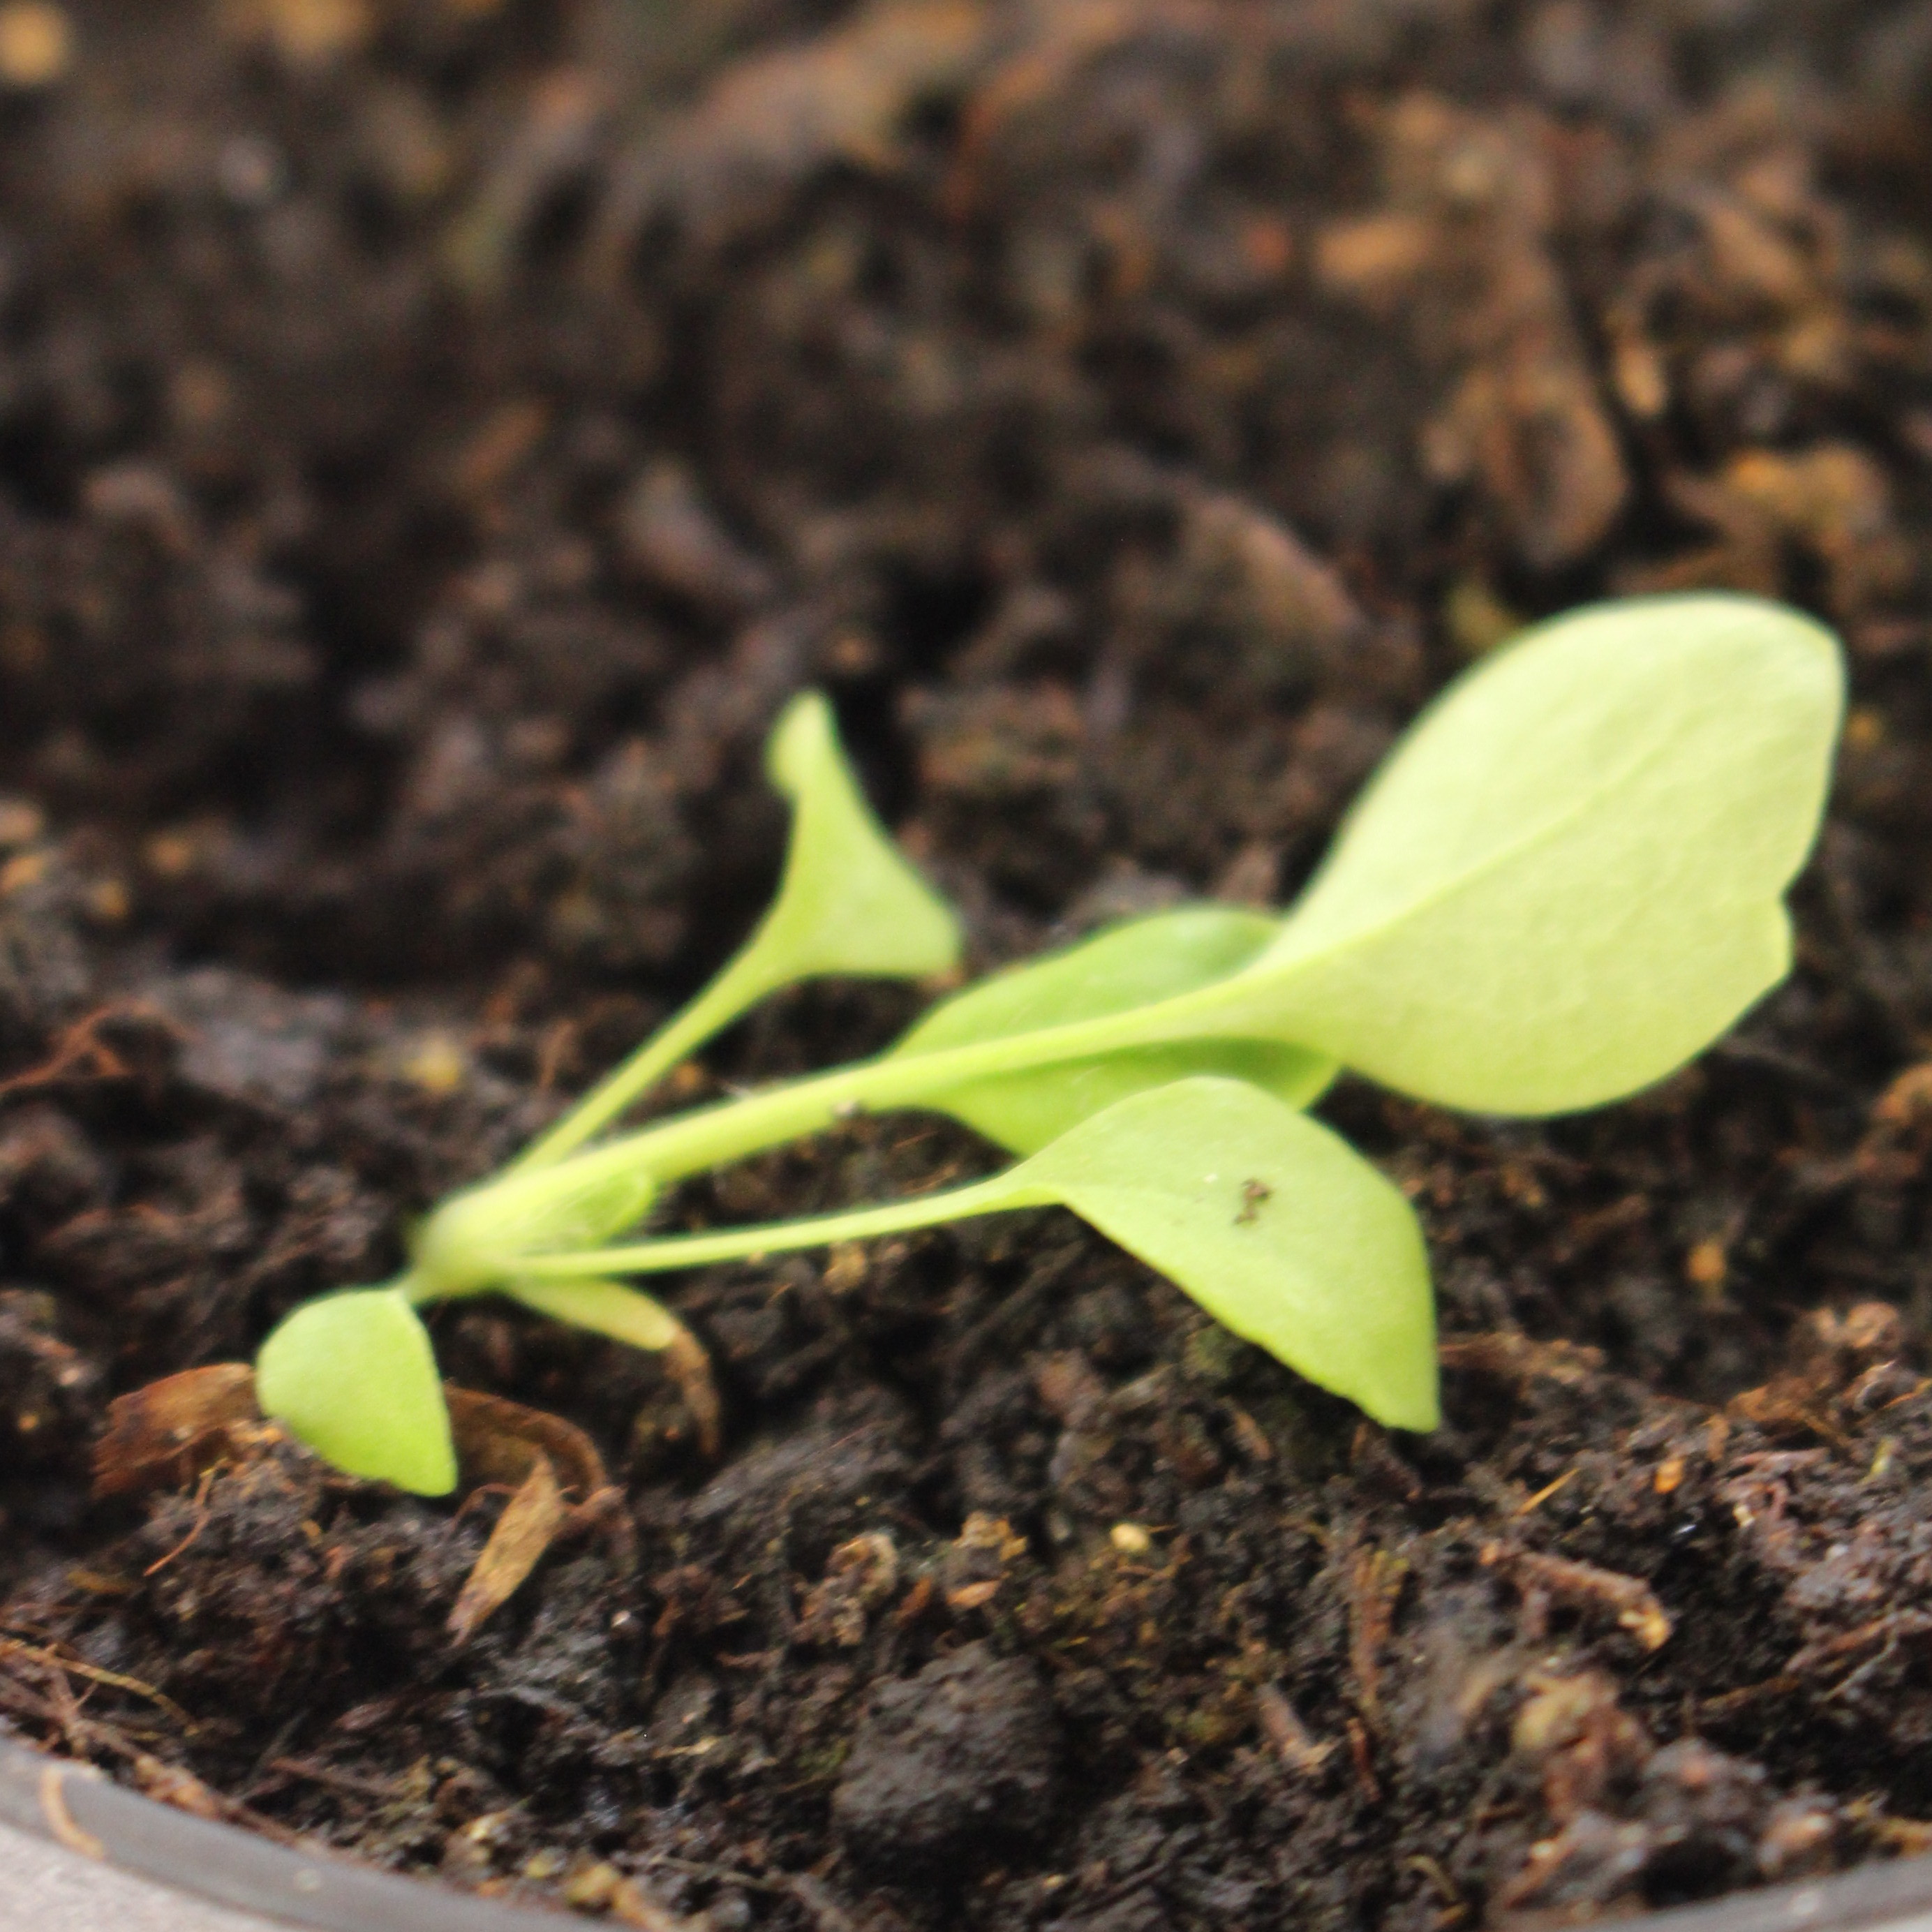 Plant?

Papaver rhoeas
